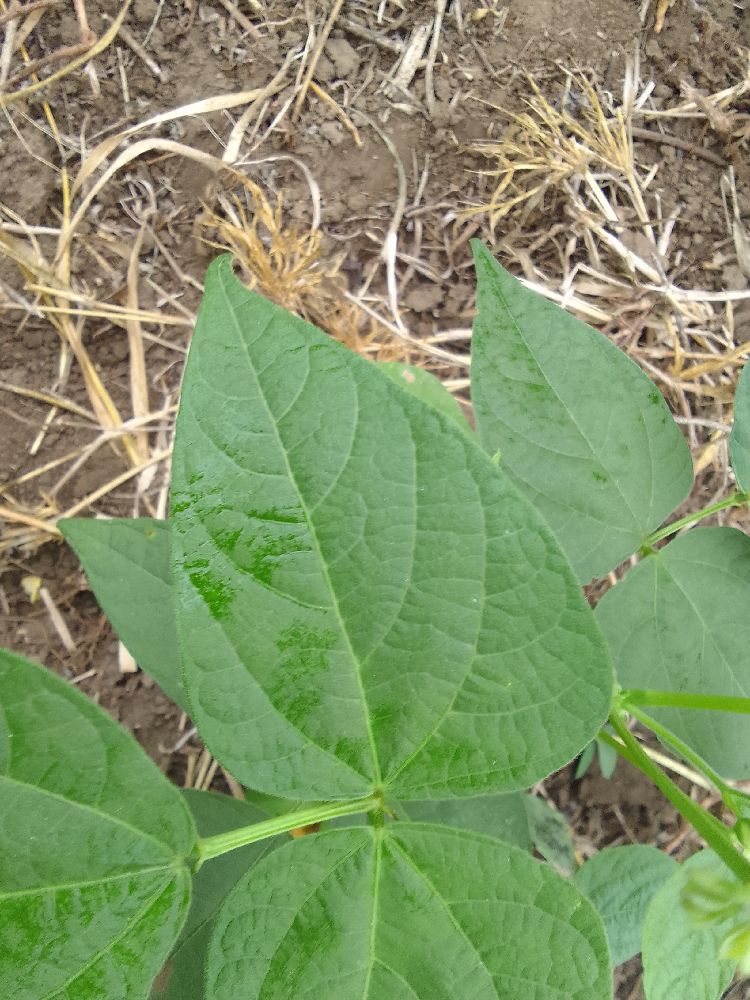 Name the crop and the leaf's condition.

common bean, healthy
